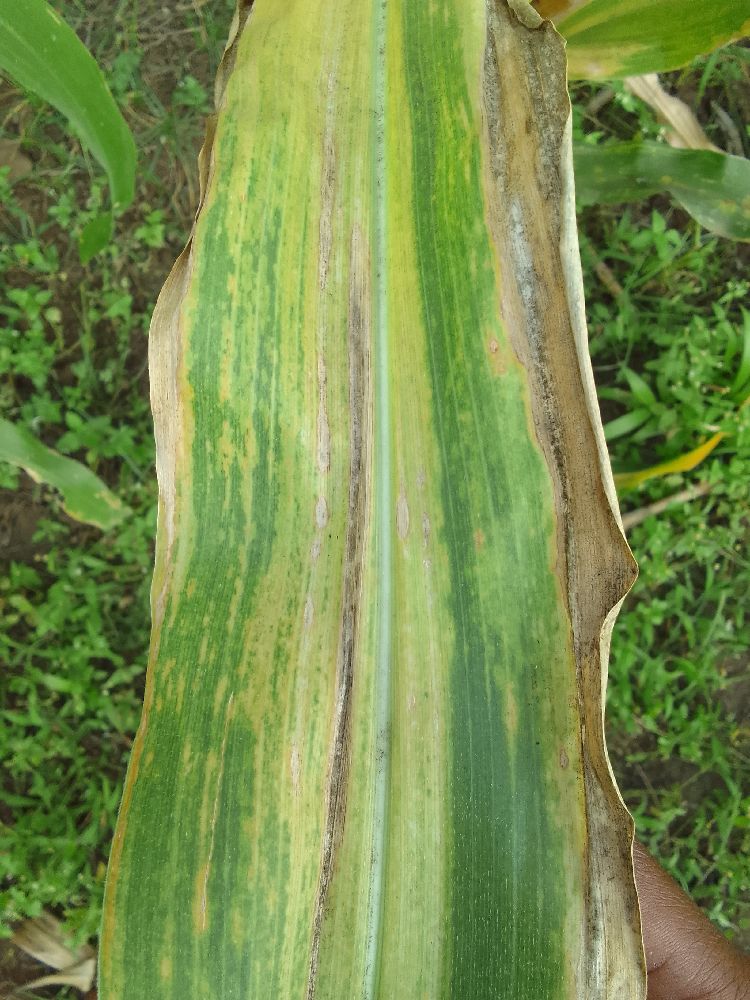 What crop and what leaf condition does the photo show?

maize, maize lethal necrosis
